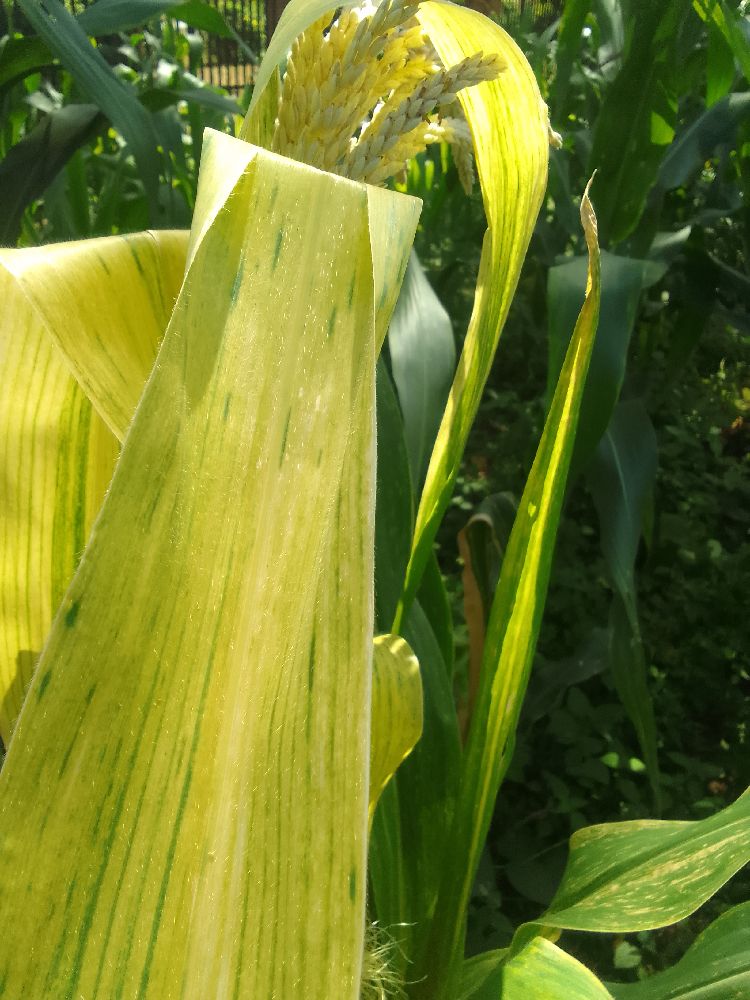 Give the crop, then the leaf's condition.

maize, maize lethal necrosis
